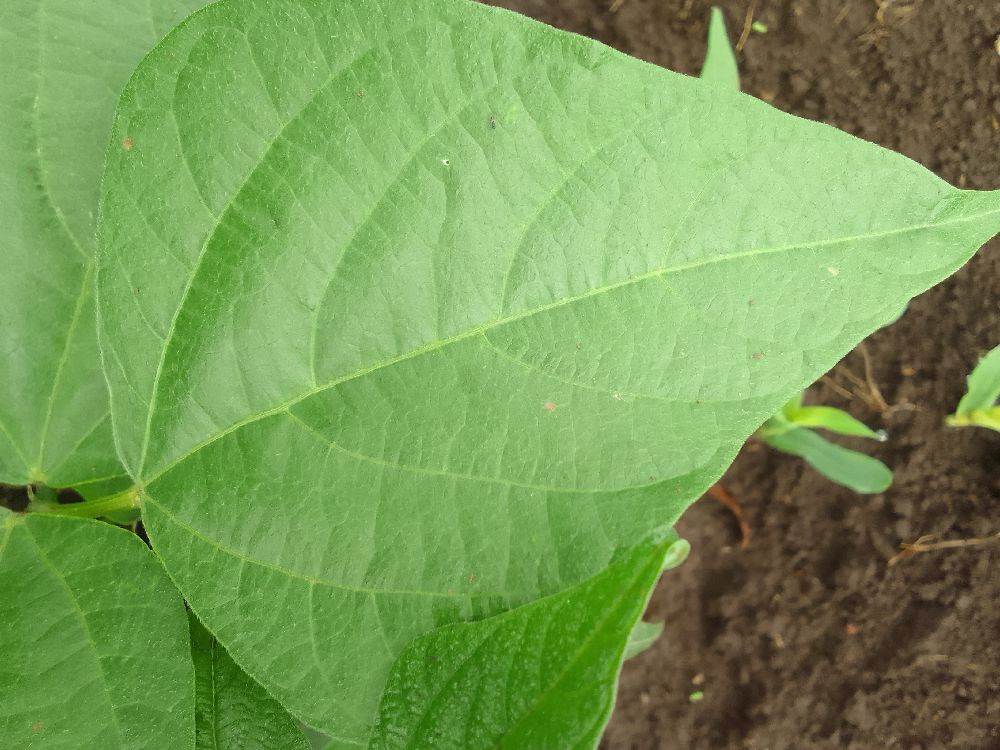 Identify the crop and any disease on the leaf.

common bean, healthy
